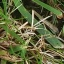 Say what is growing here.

grass
